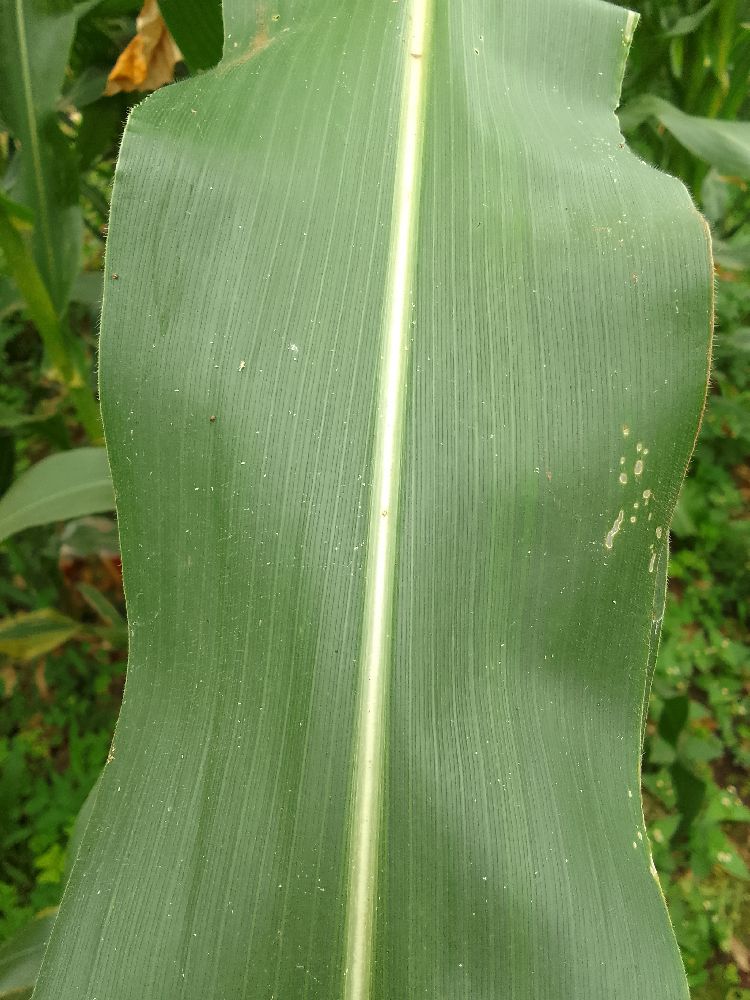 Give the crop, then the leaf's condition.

maize, healthy
